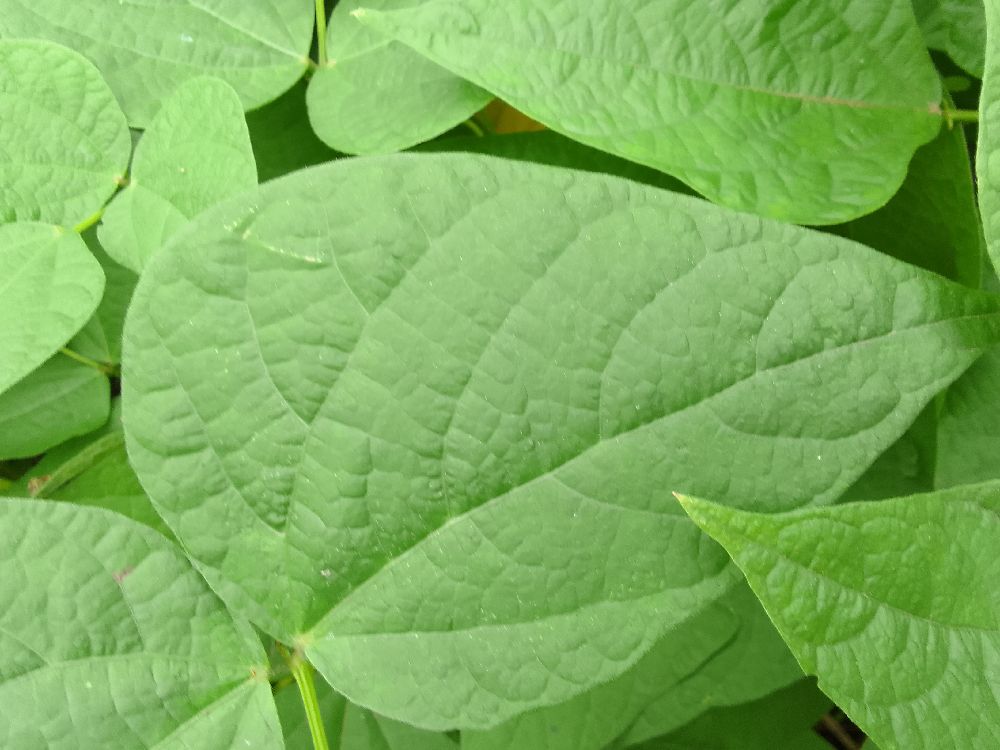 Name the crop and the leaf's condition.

common bean, healthy
